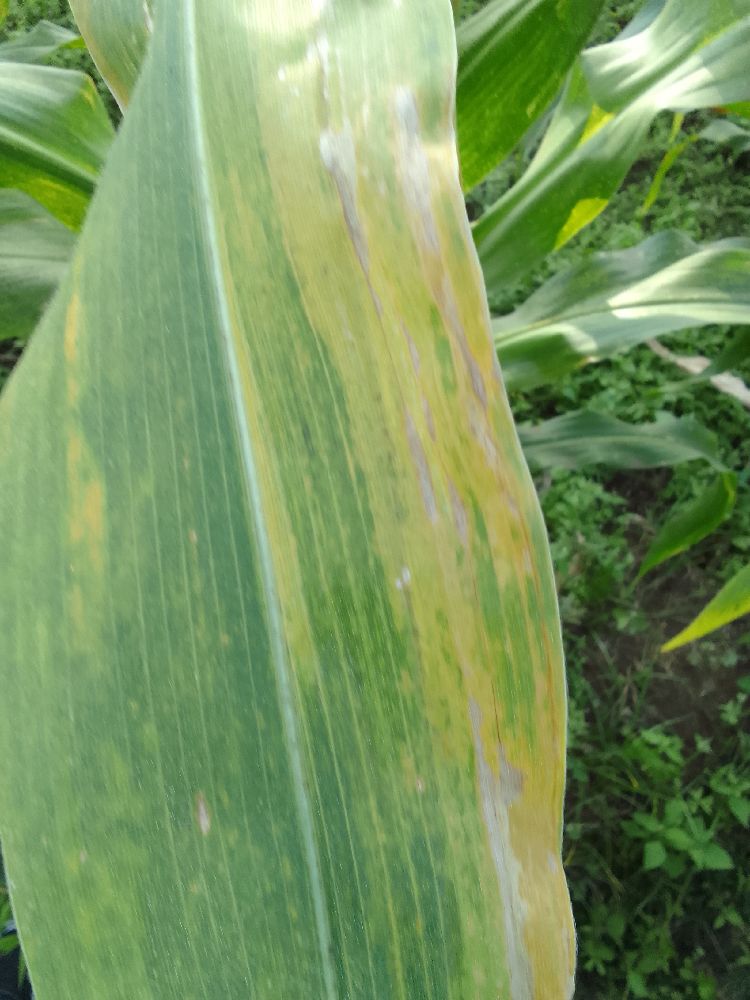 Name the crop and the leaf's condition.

maize, maize lethal necrosis
